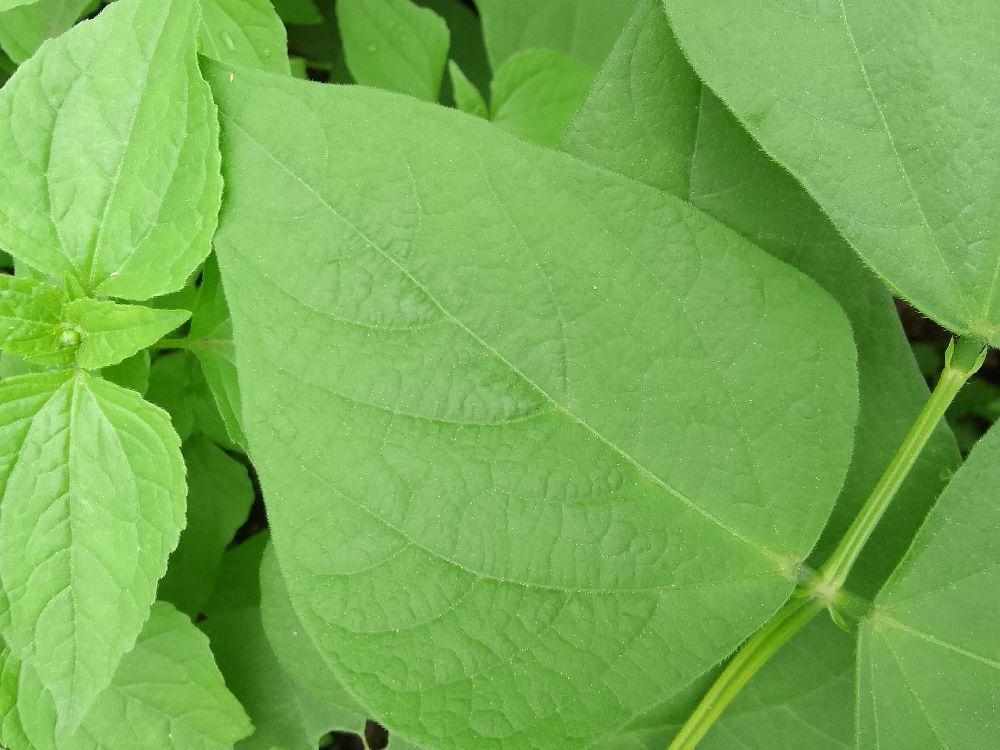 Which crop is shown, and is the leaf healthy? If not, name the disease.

common bean, healthy
